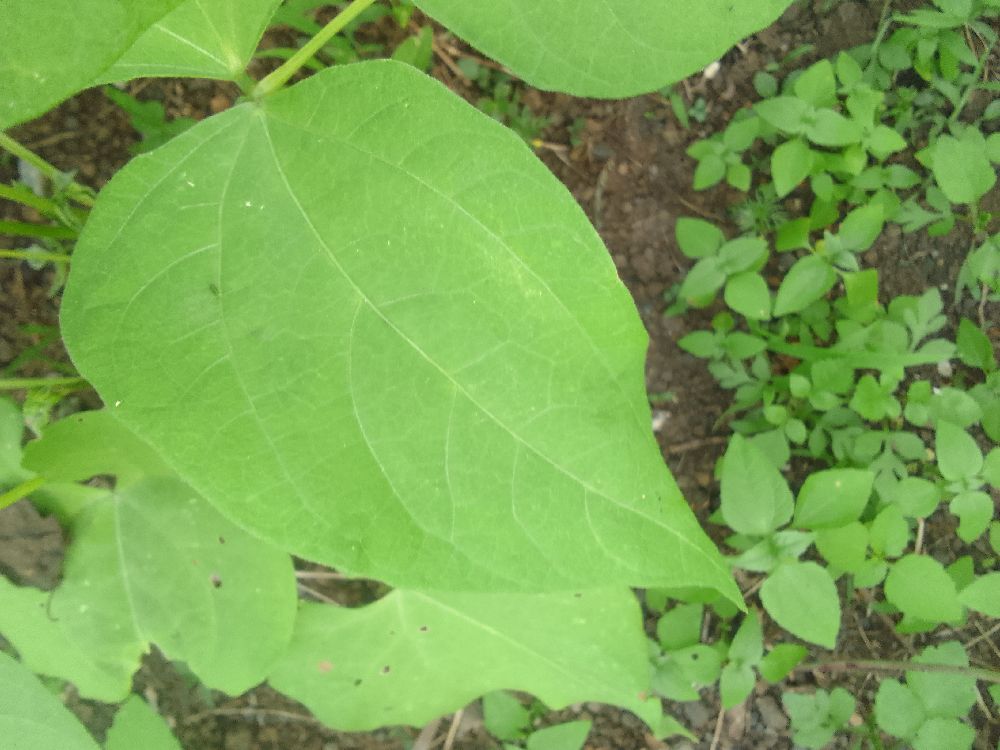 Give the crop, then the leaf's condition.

common bean, healthy
